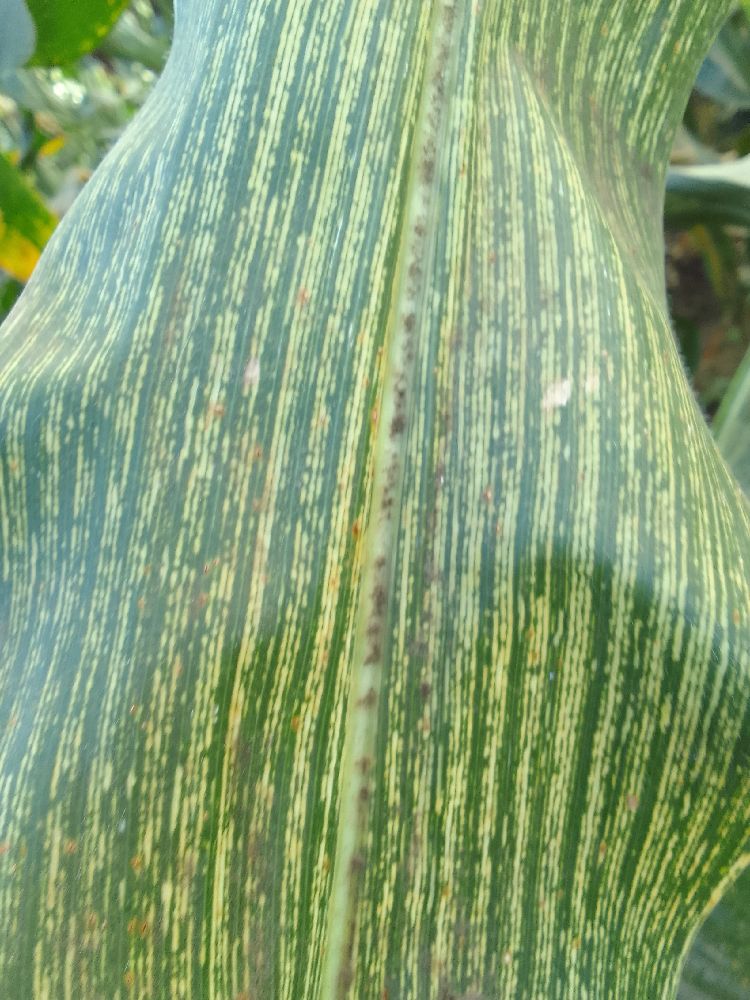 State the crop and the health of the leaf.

maize, maize streak virus
